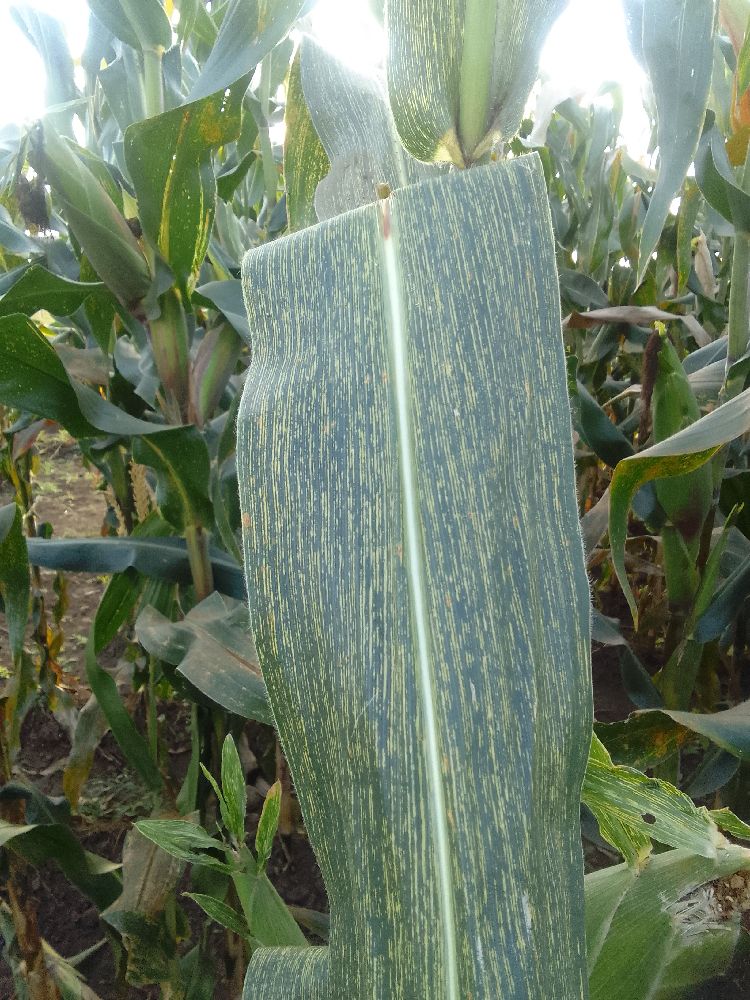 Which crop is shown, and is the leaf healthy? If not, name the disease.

maize, maize streak virus
